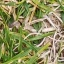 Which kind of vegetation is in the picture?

grass
